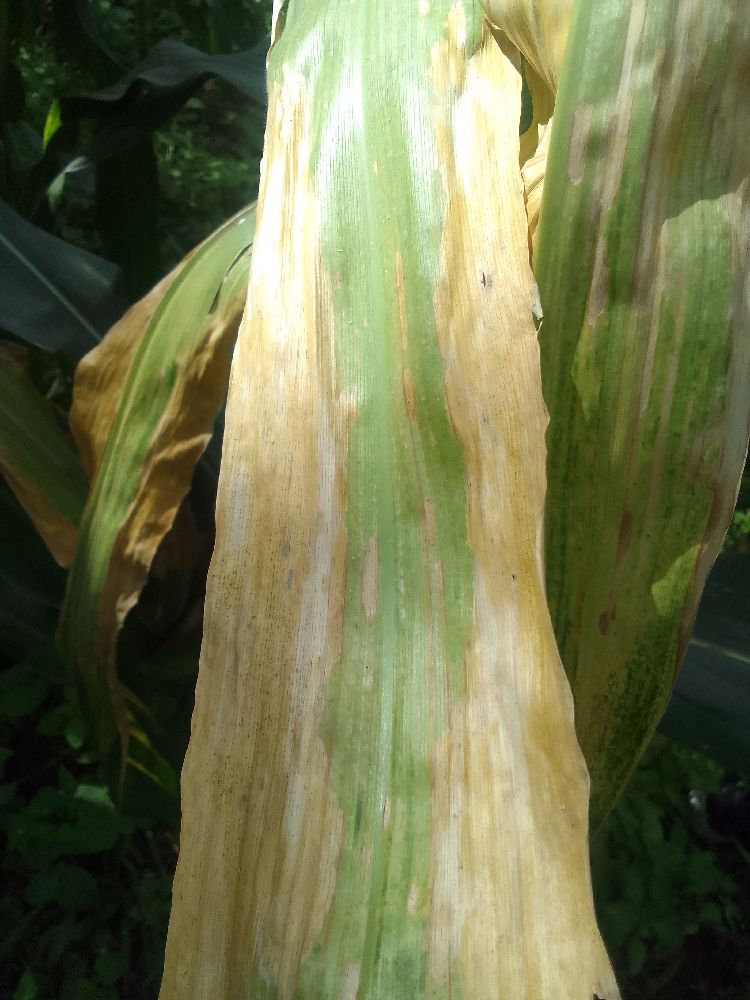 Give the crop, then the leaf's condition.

maize, maize lethal necrosis
